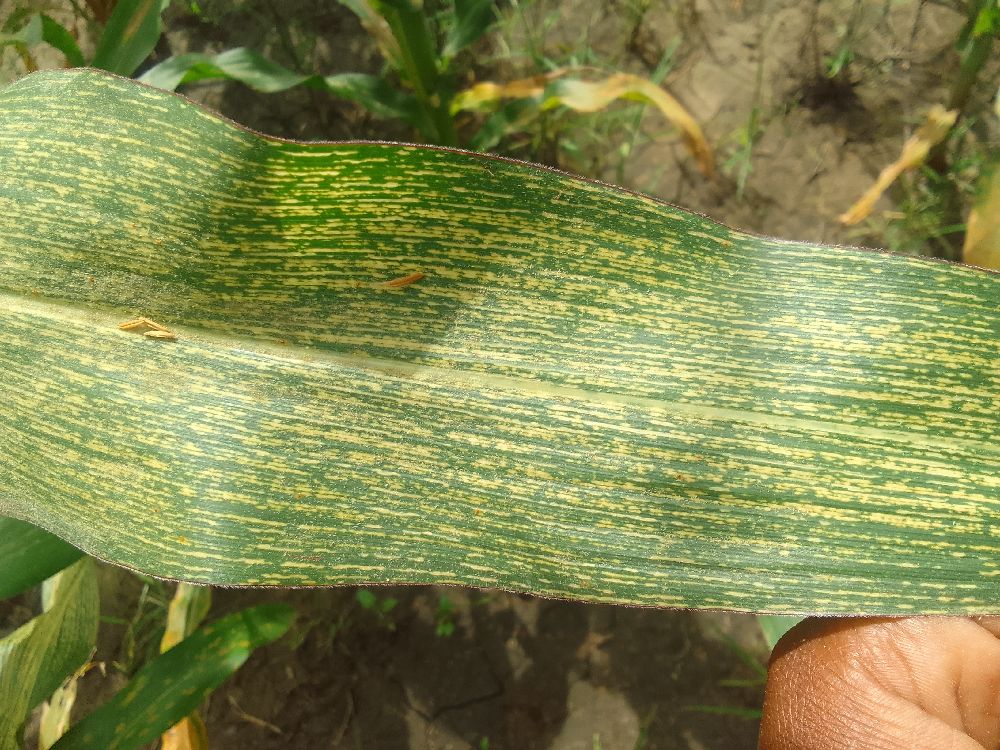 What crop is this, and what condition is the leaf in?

maize, maize streak virus
